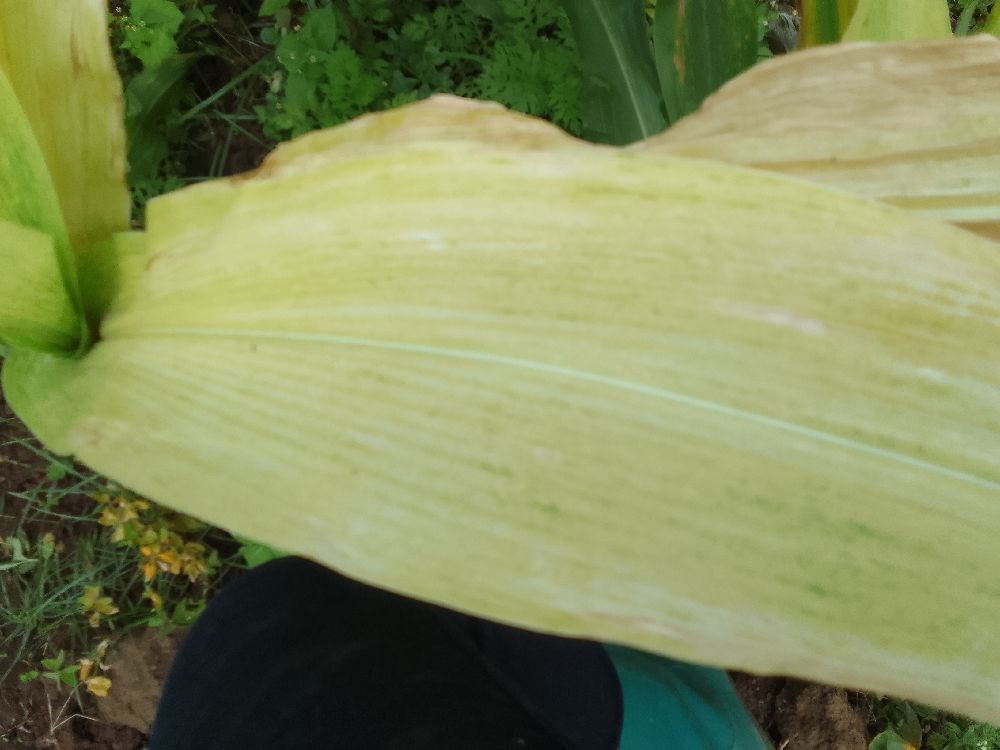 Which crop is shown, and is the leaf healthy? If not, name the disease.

maize, maize lethal necrosis
